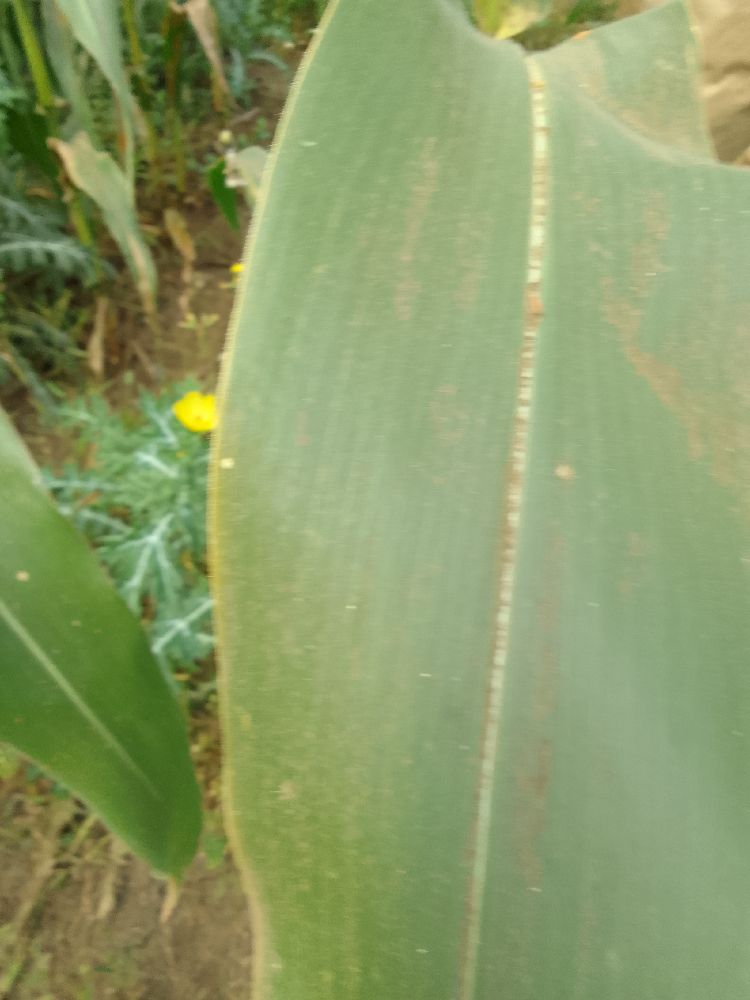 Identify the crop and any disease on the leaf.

maize, healthy
